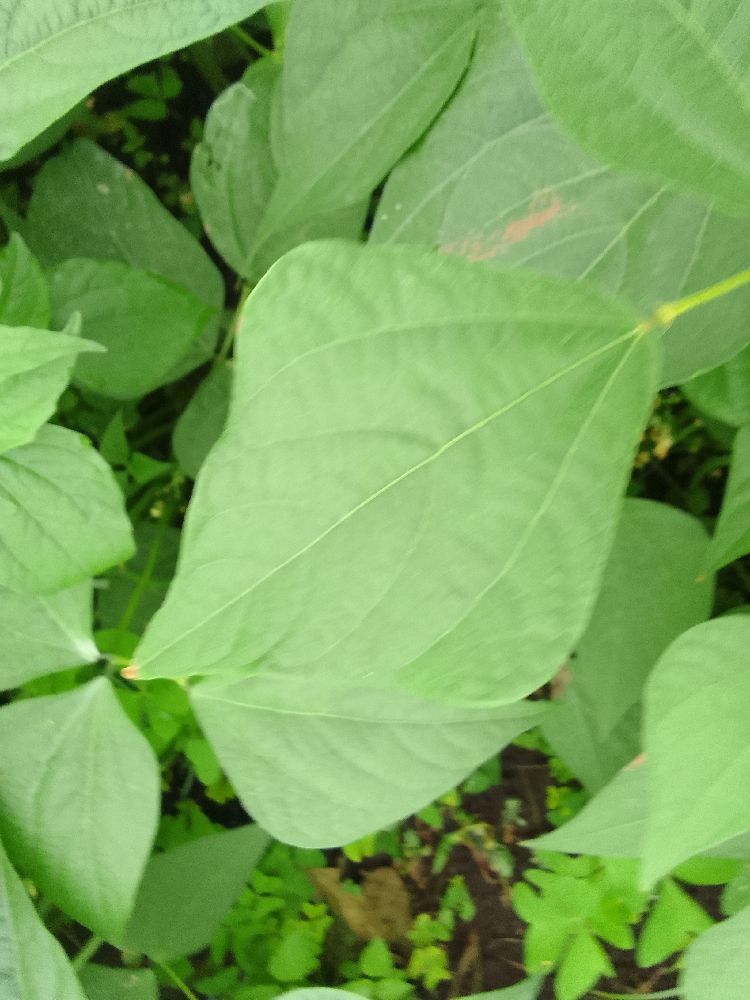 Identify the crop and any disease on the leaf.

common bean, healthy
